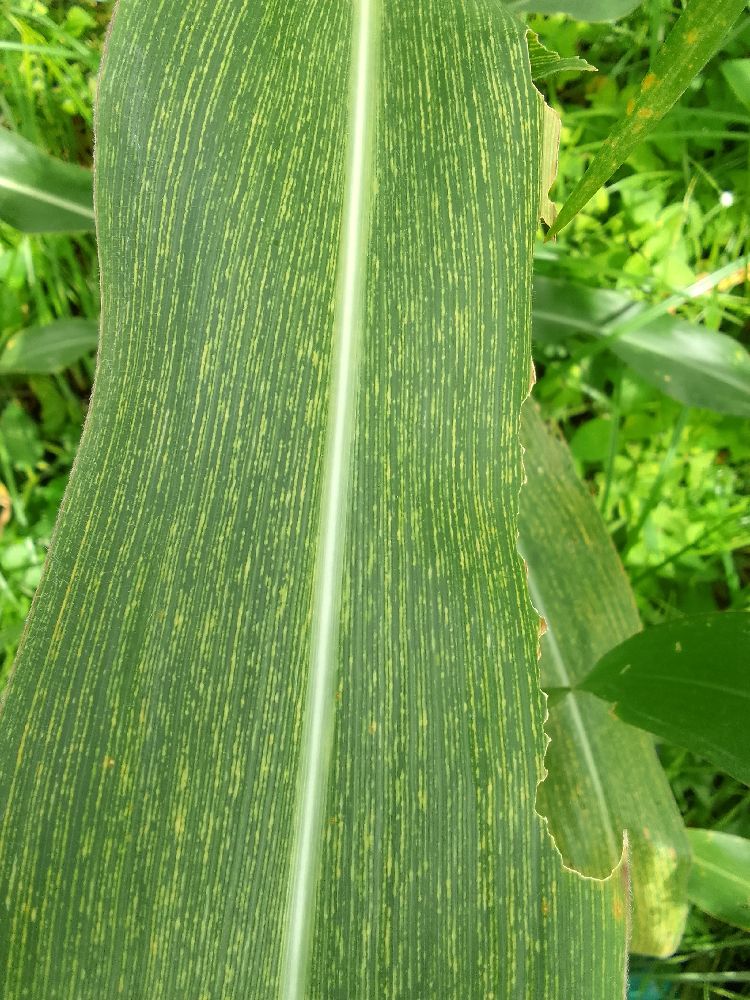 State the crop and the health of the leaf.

maize, maize streak virus
